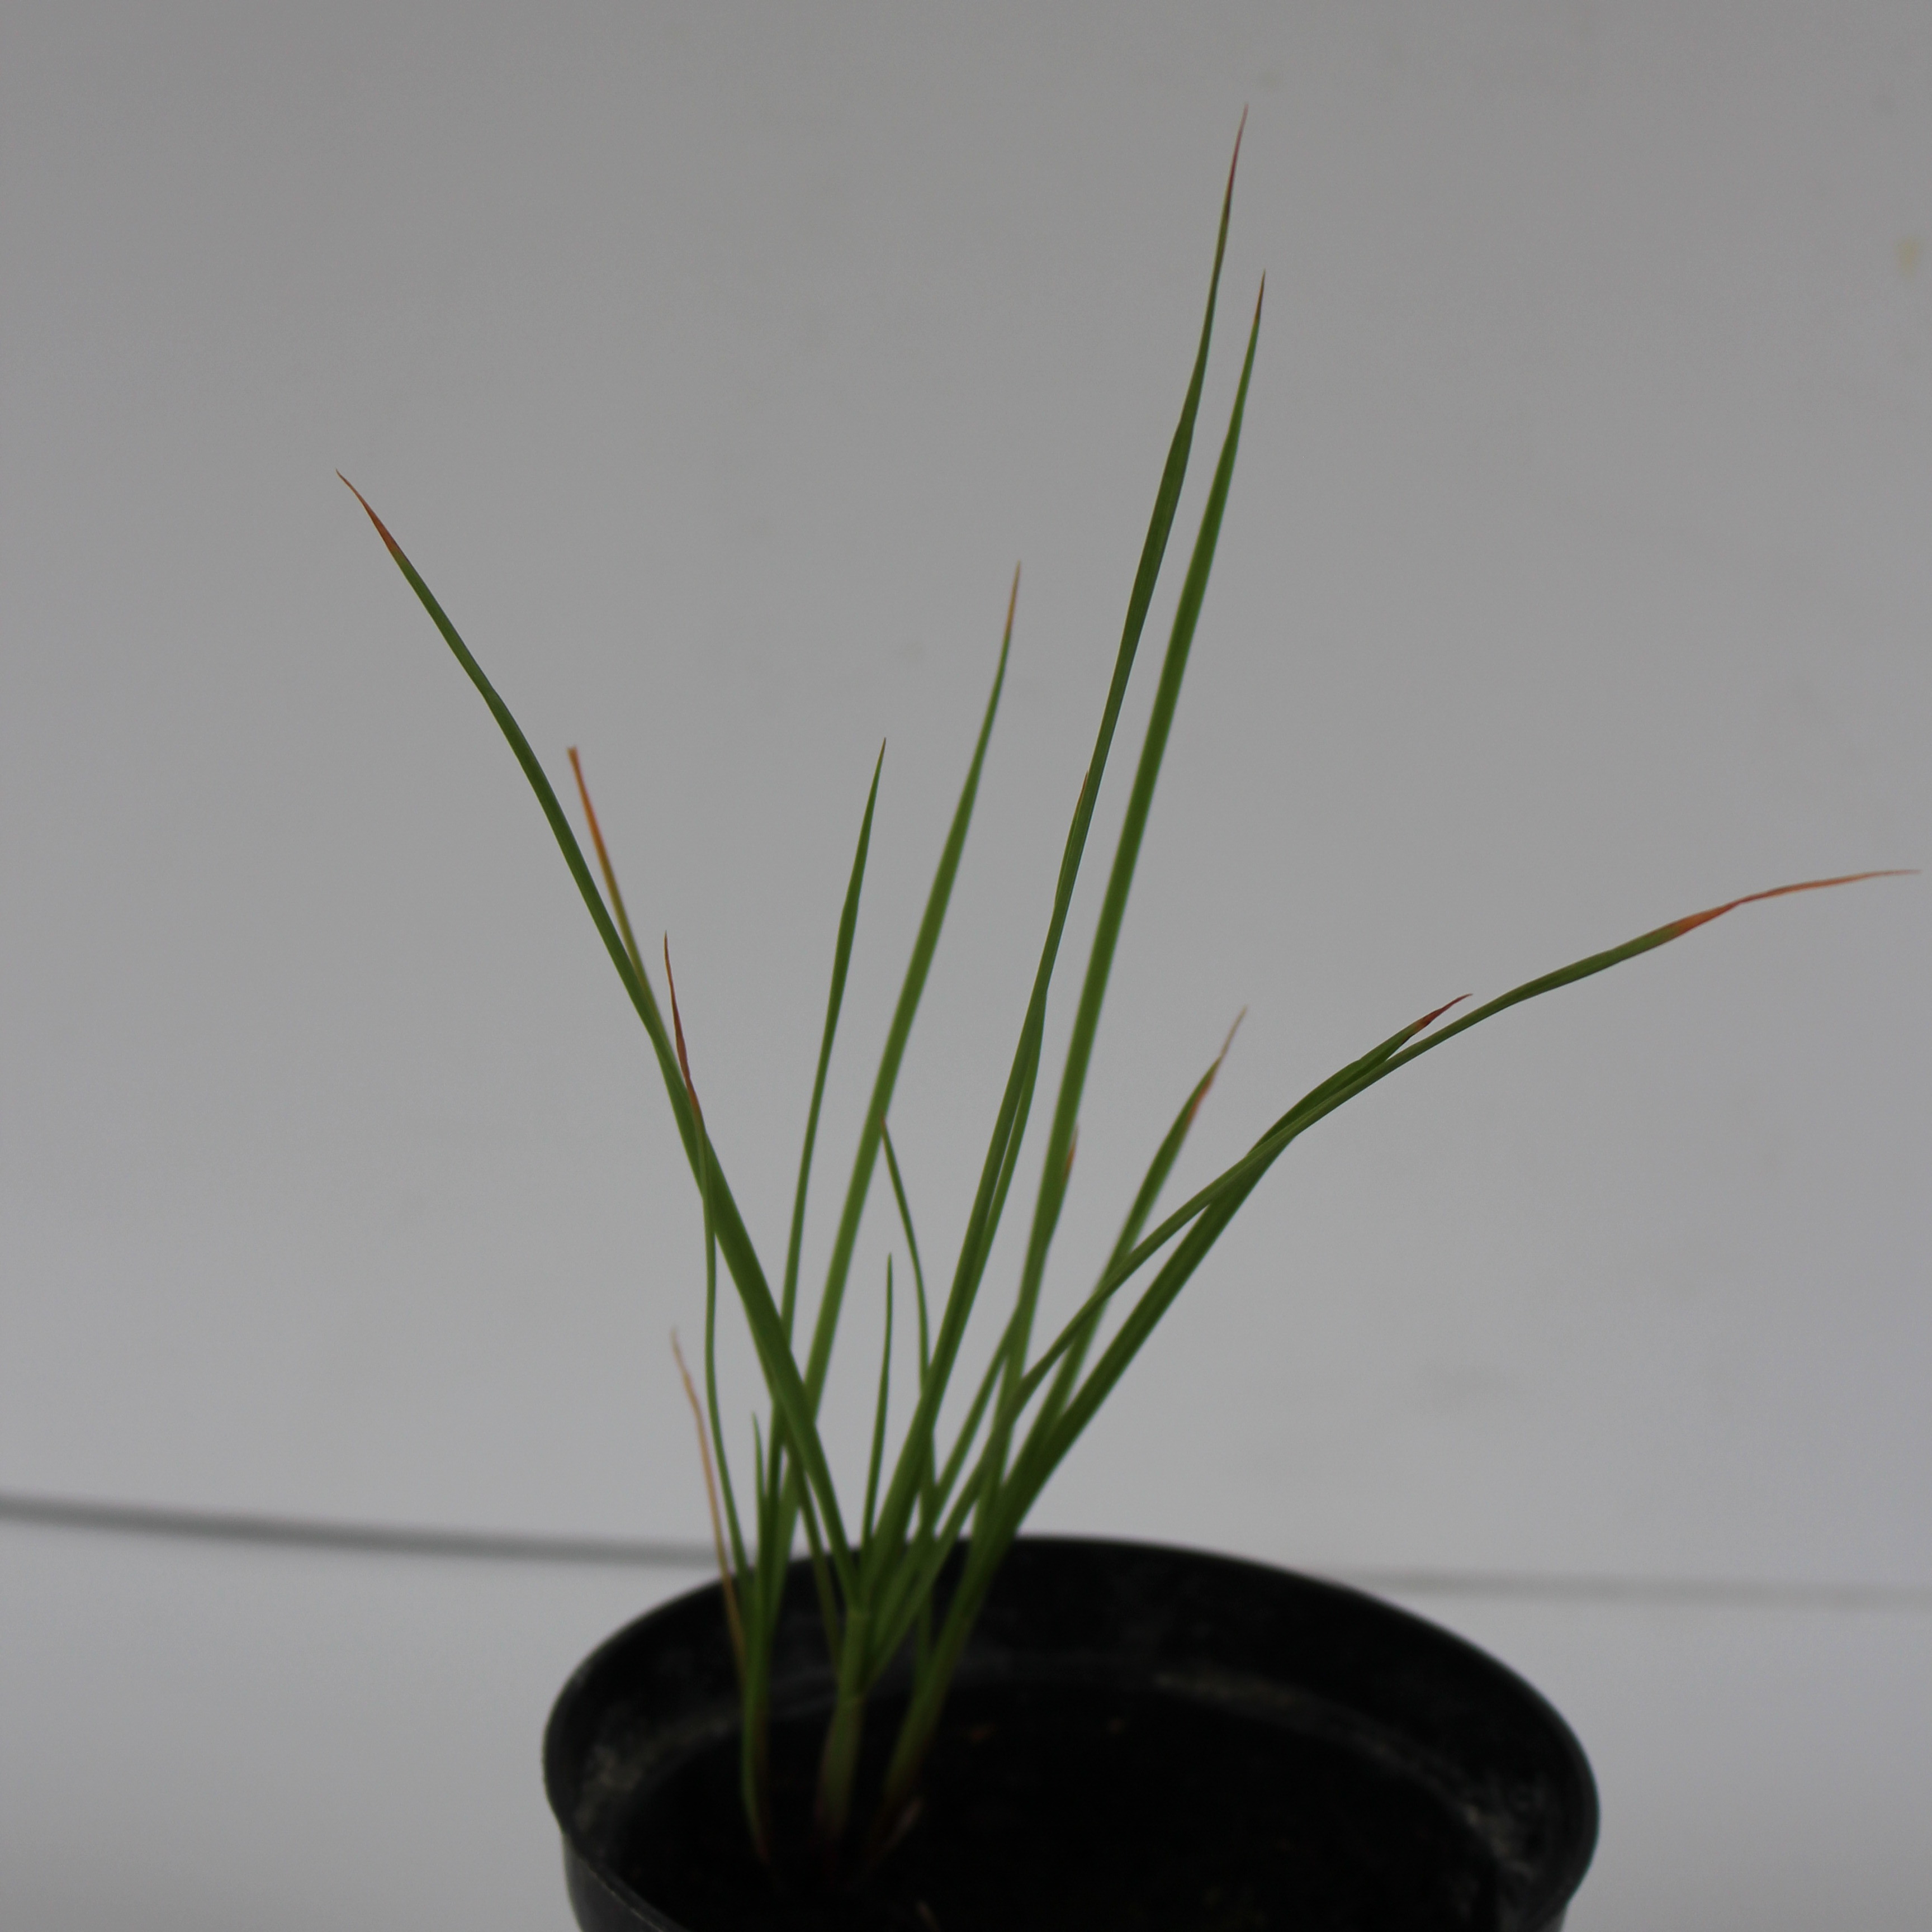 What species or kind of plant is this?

Lolium multiflorum
